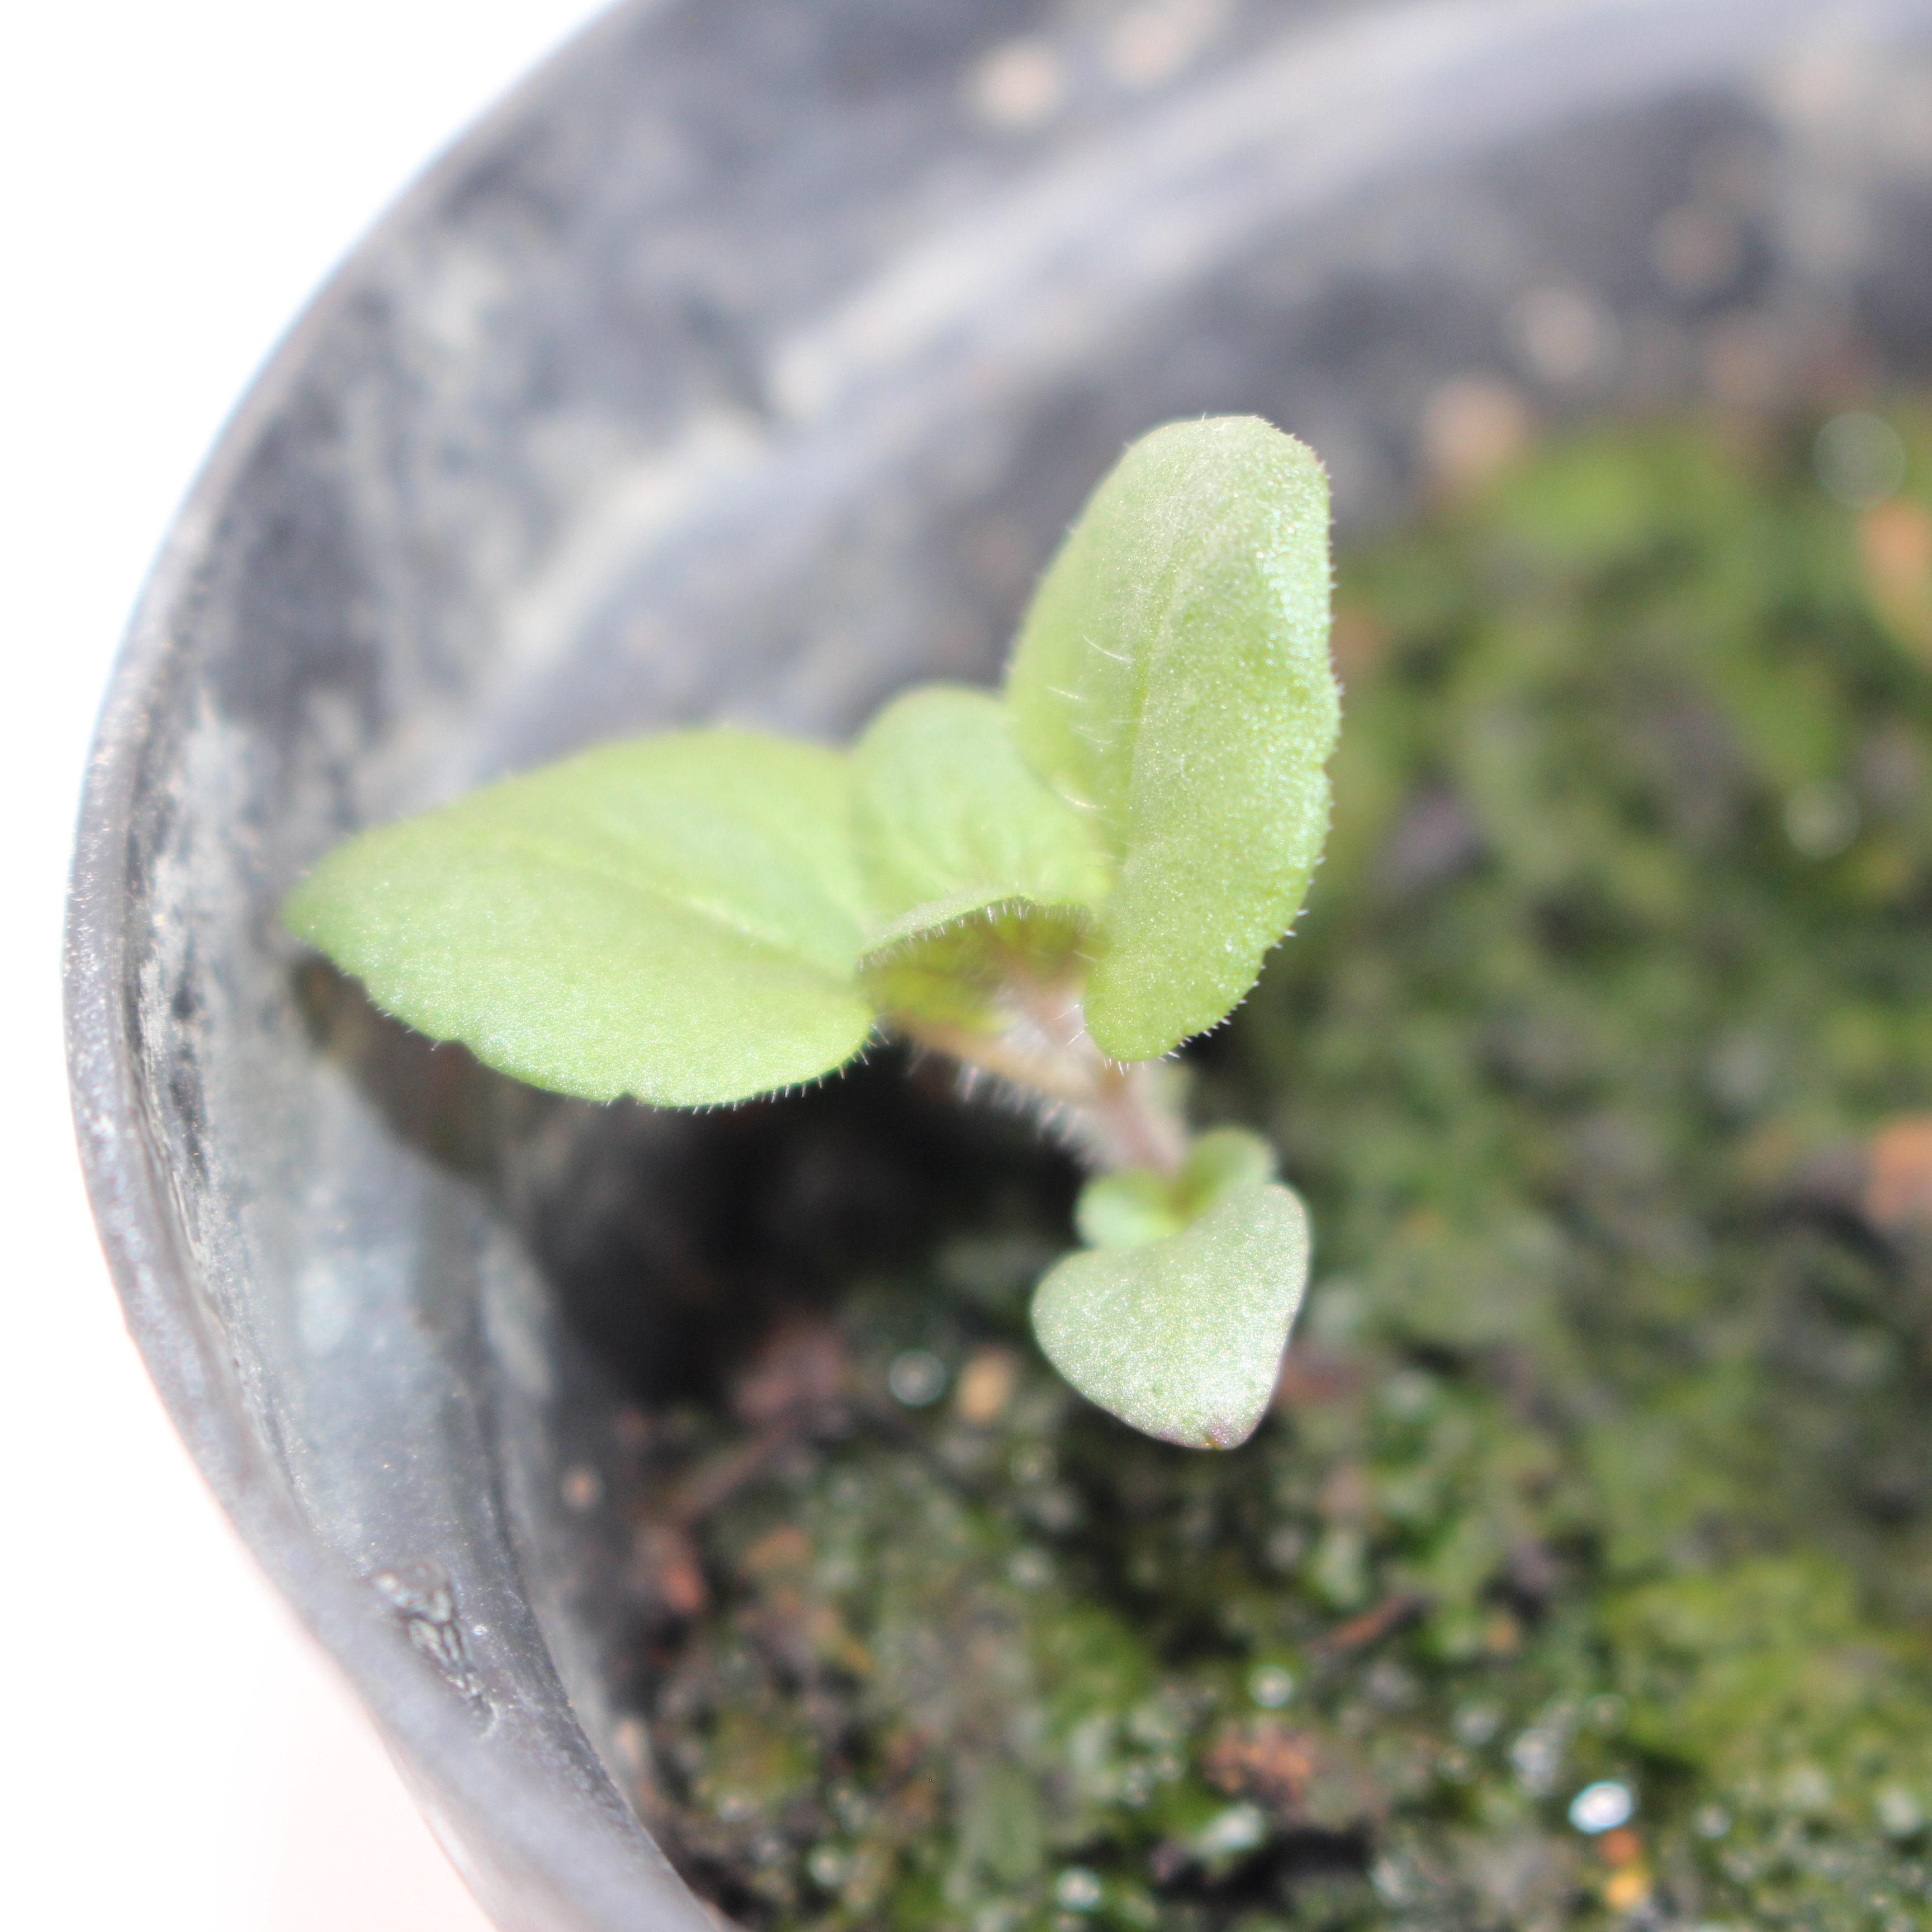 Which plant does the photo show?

Veronica persica
